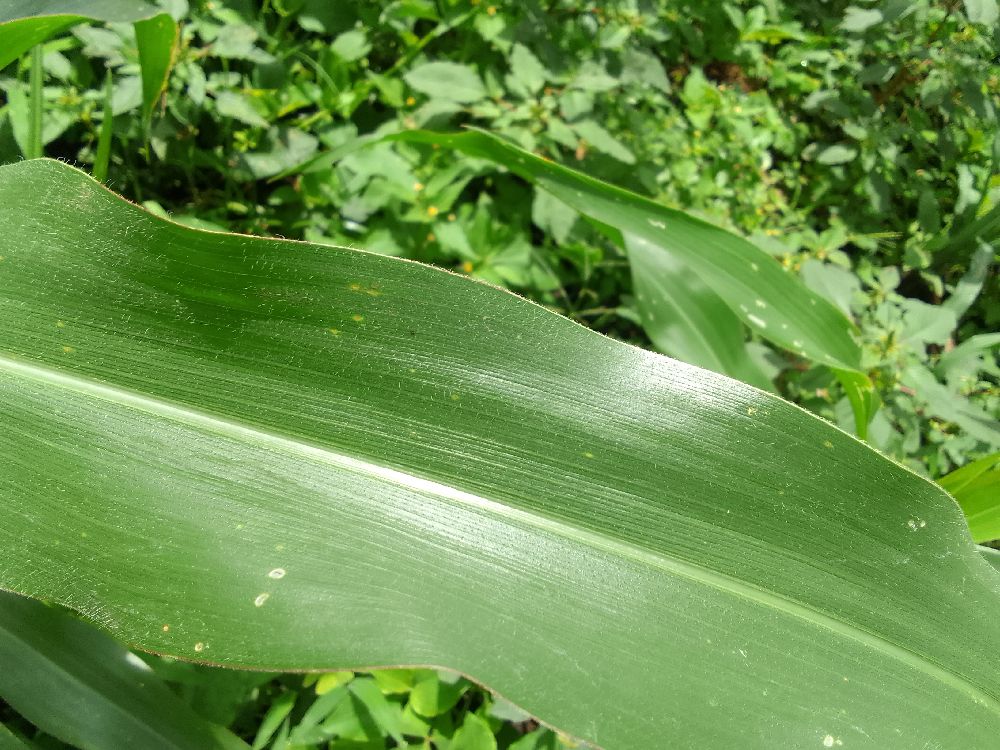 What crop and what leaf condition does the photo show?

maize, healthy
